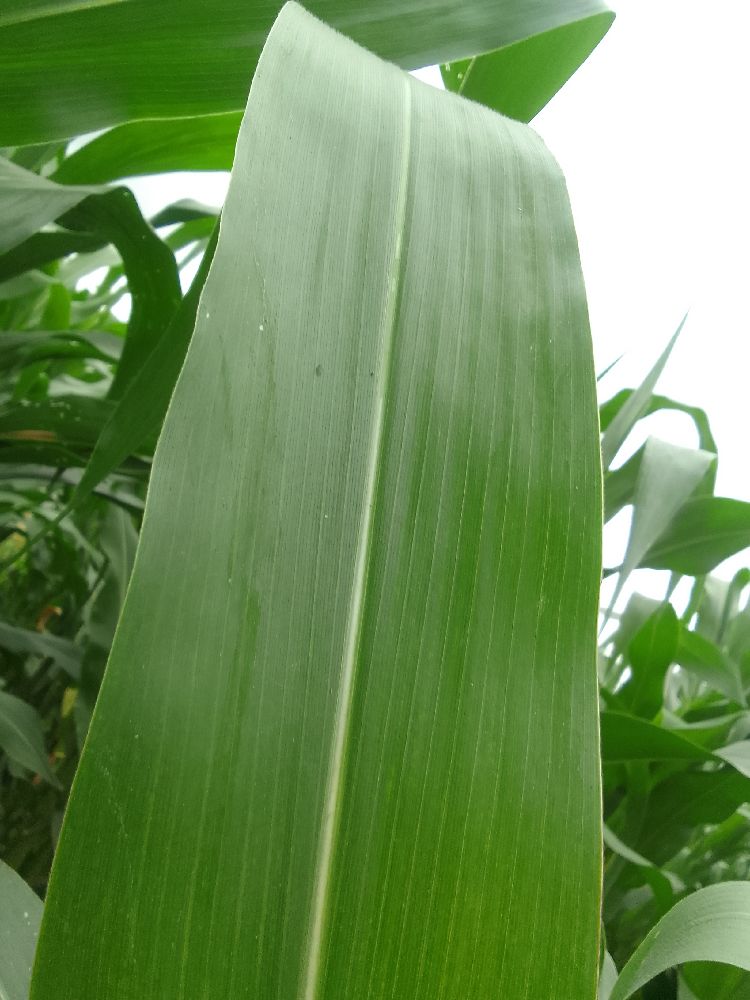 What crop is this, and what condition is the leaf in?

maize, healthy
